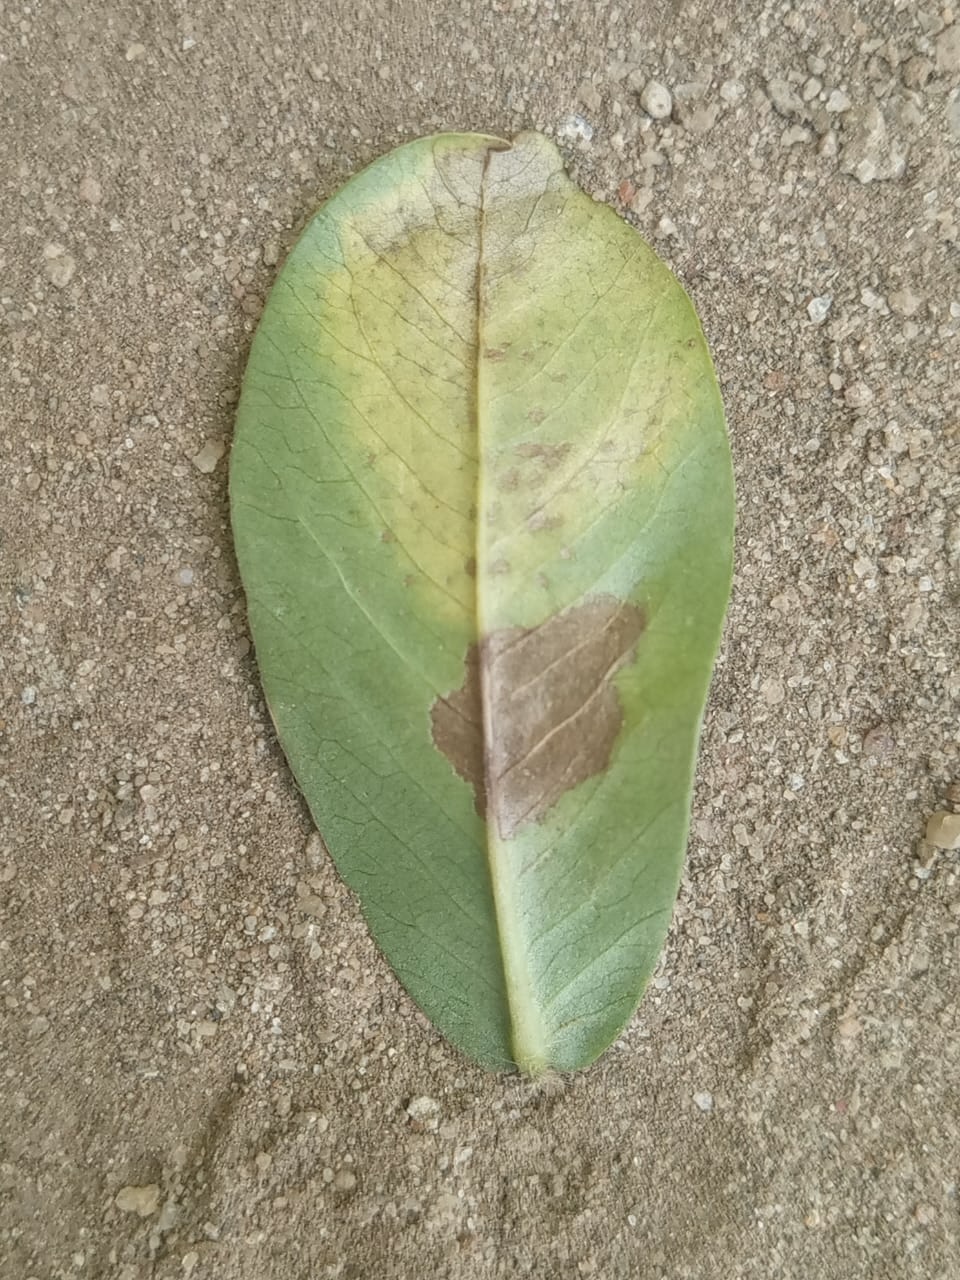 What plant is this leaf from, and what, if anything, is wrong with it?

peanut, phoma arachidicola
